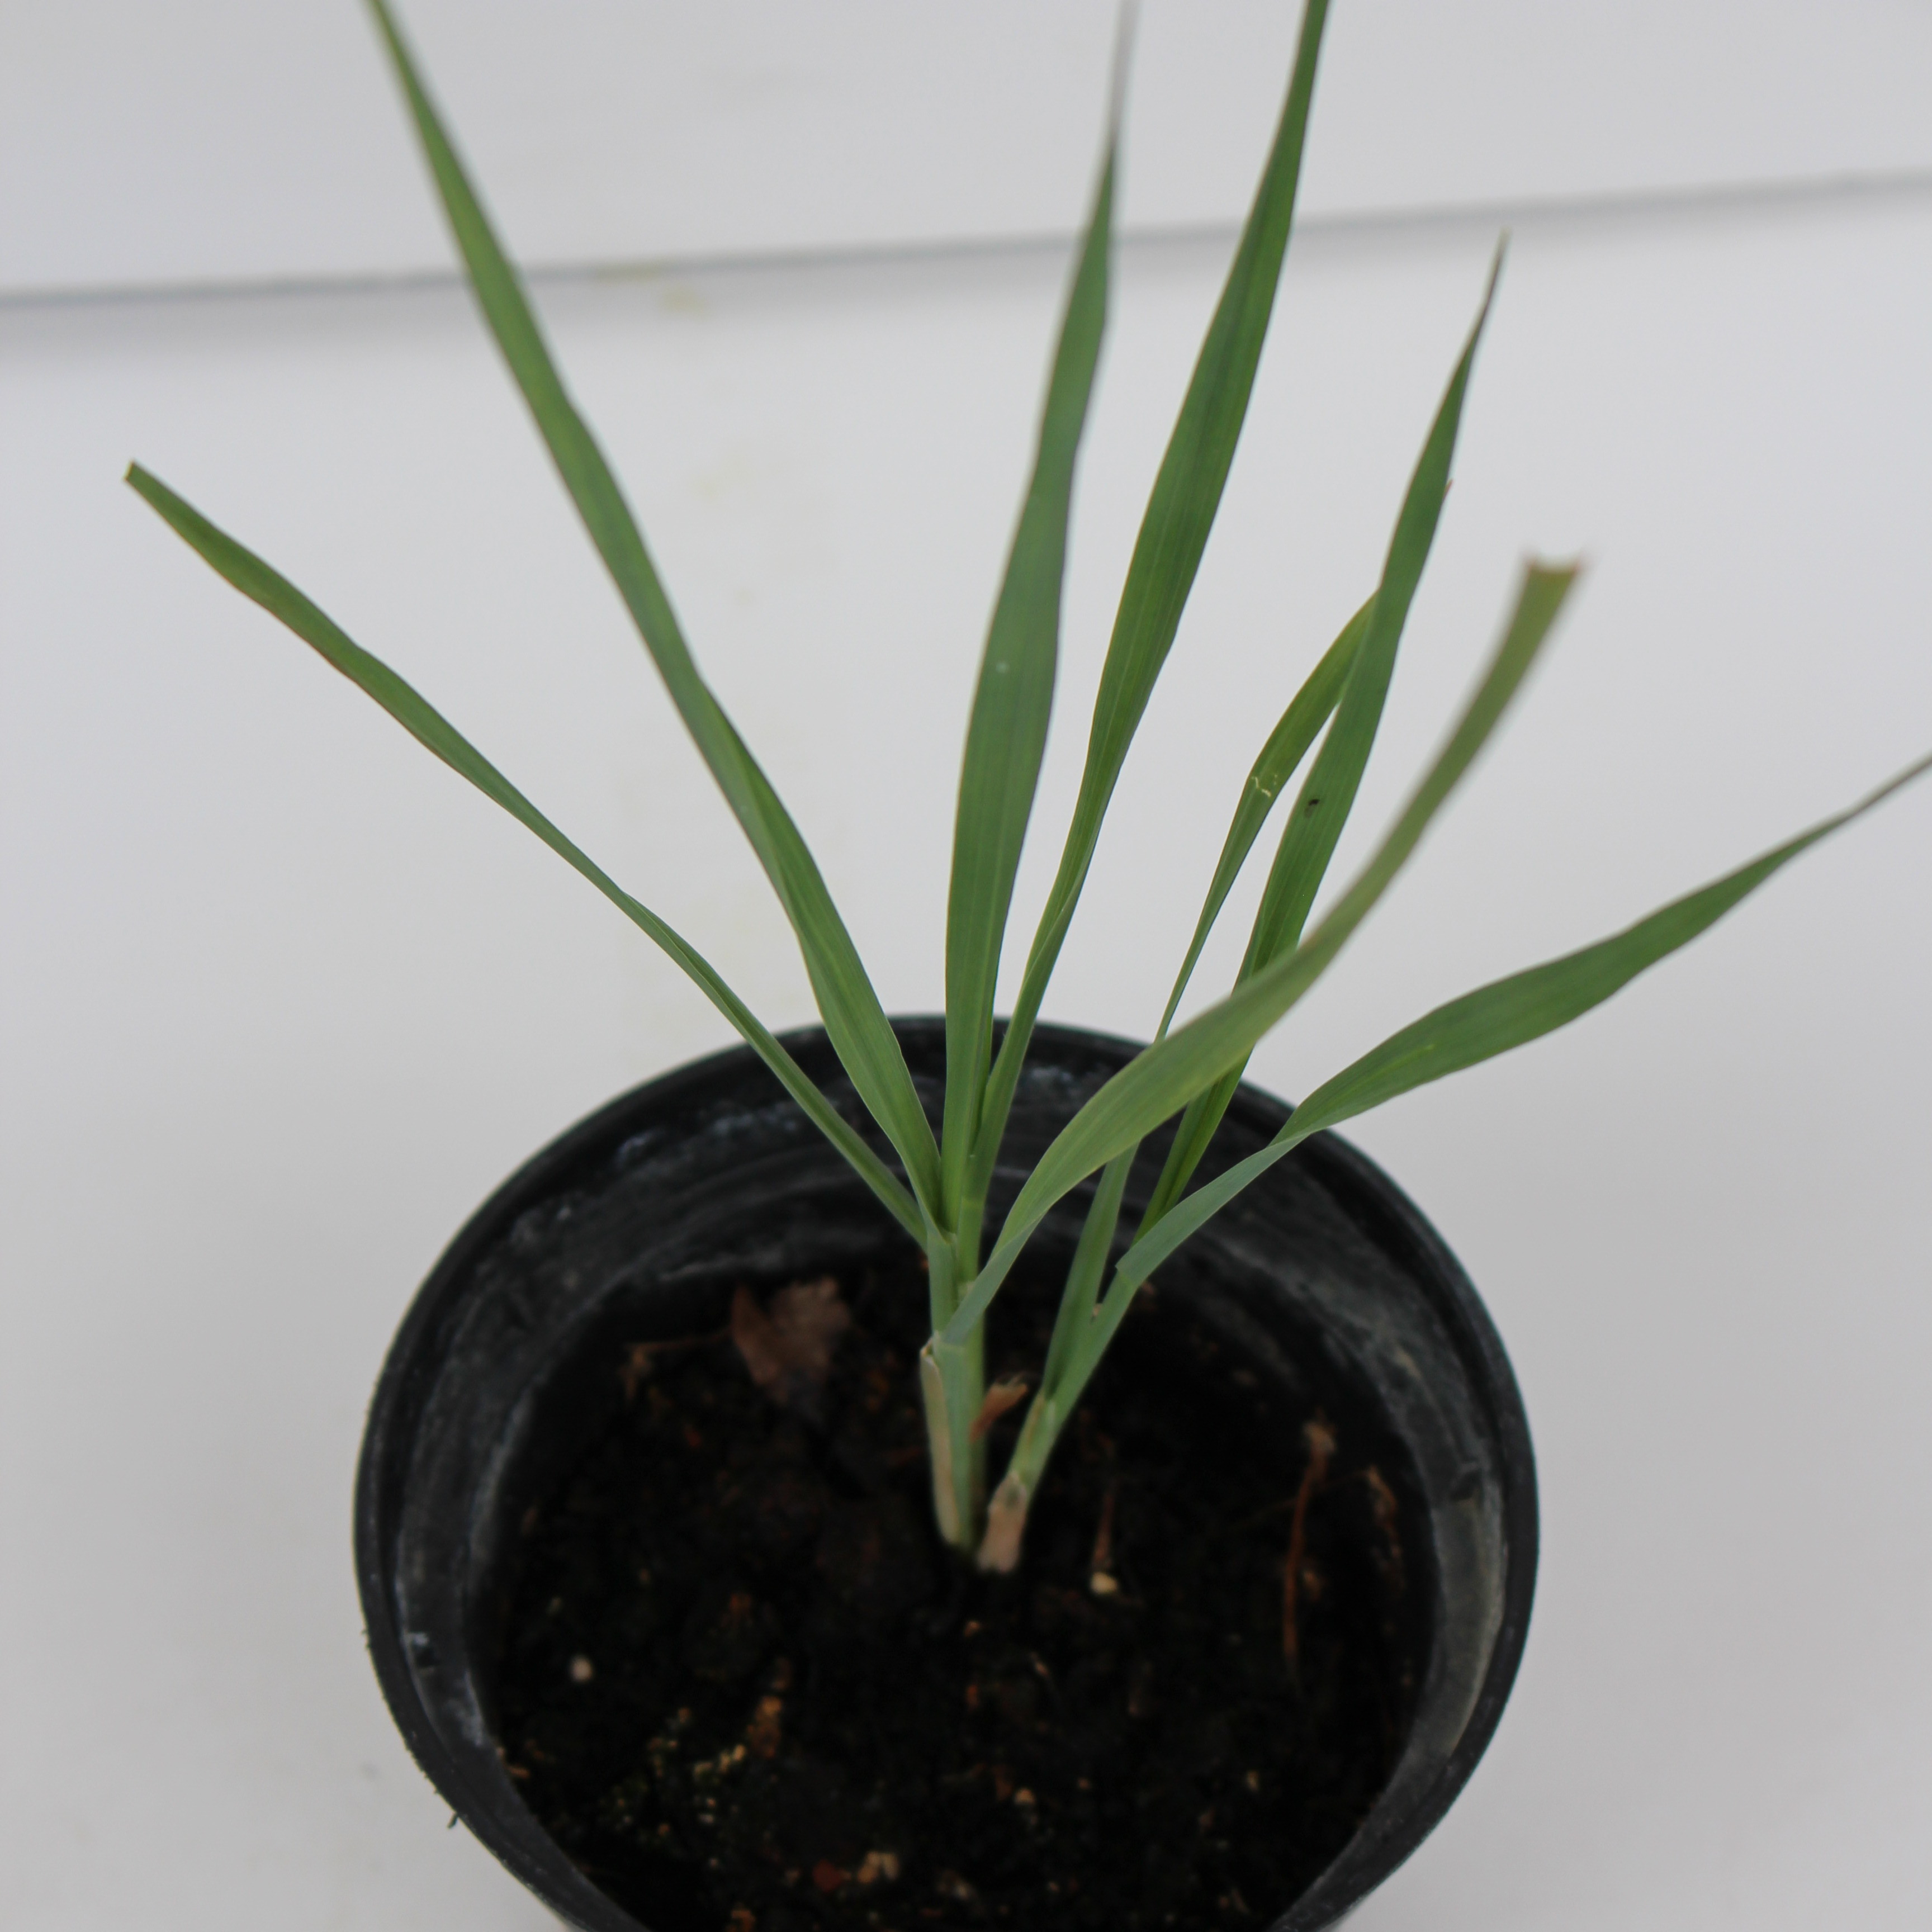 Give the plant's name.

Avena sterilis
